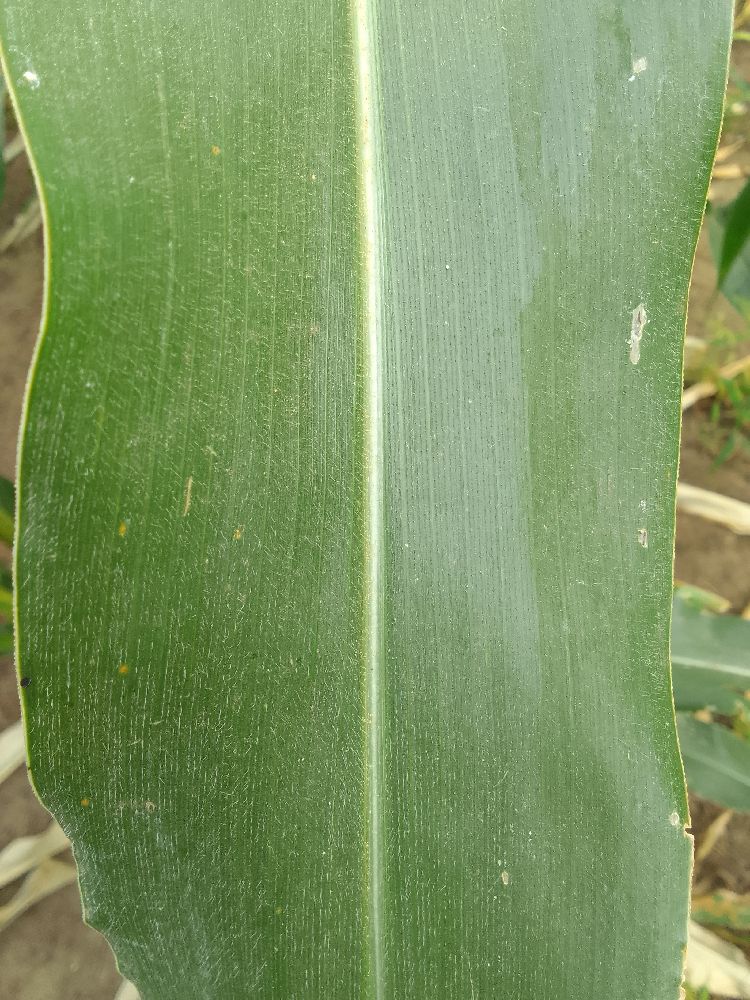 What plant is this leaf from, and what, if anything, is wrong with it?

maize, healthy
